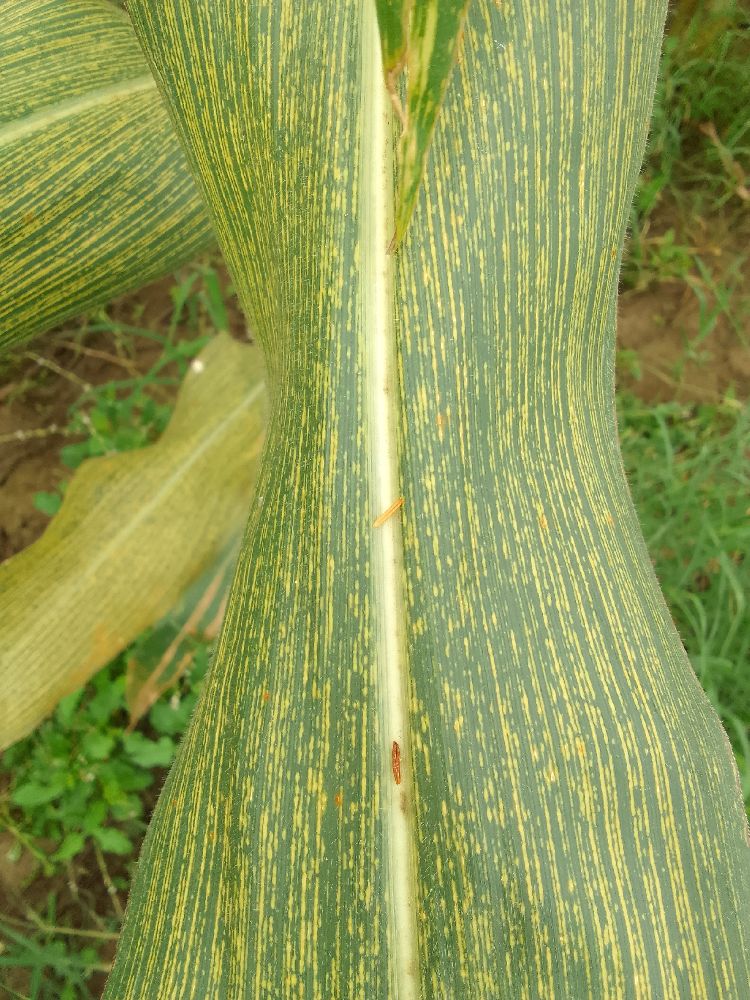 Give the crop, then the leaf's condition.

maize, maize streak virus
